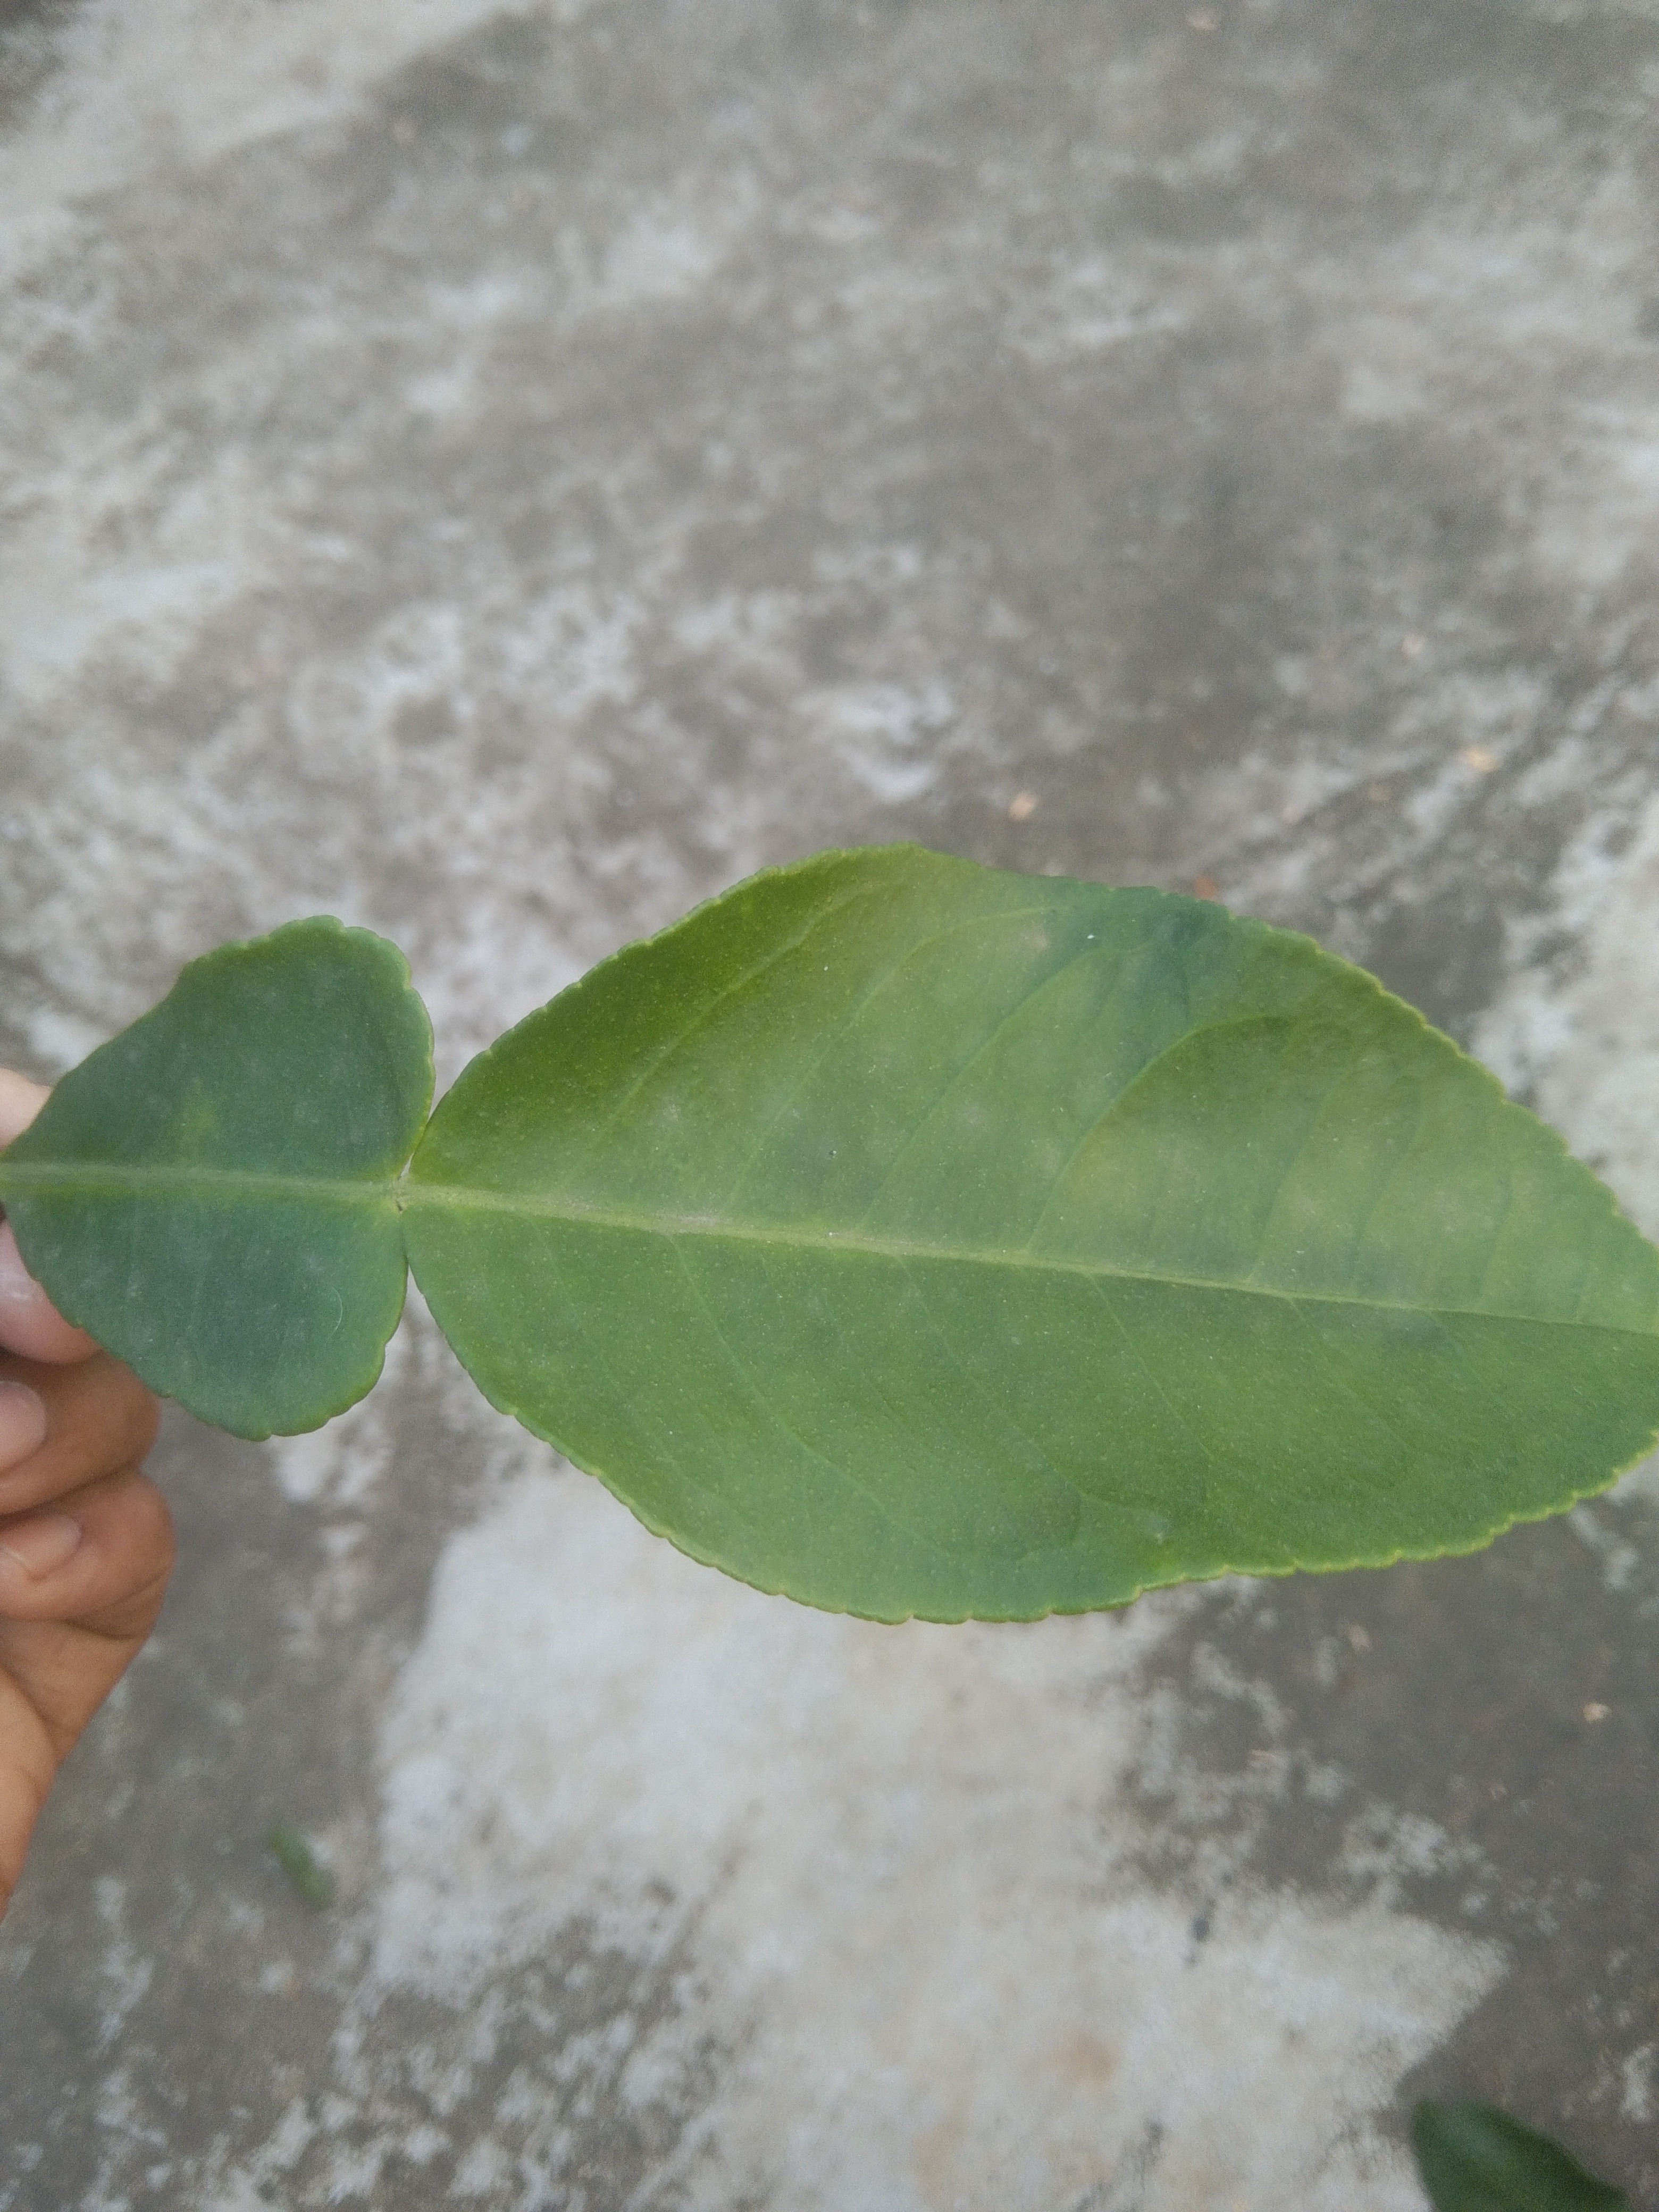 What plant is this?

lemon
